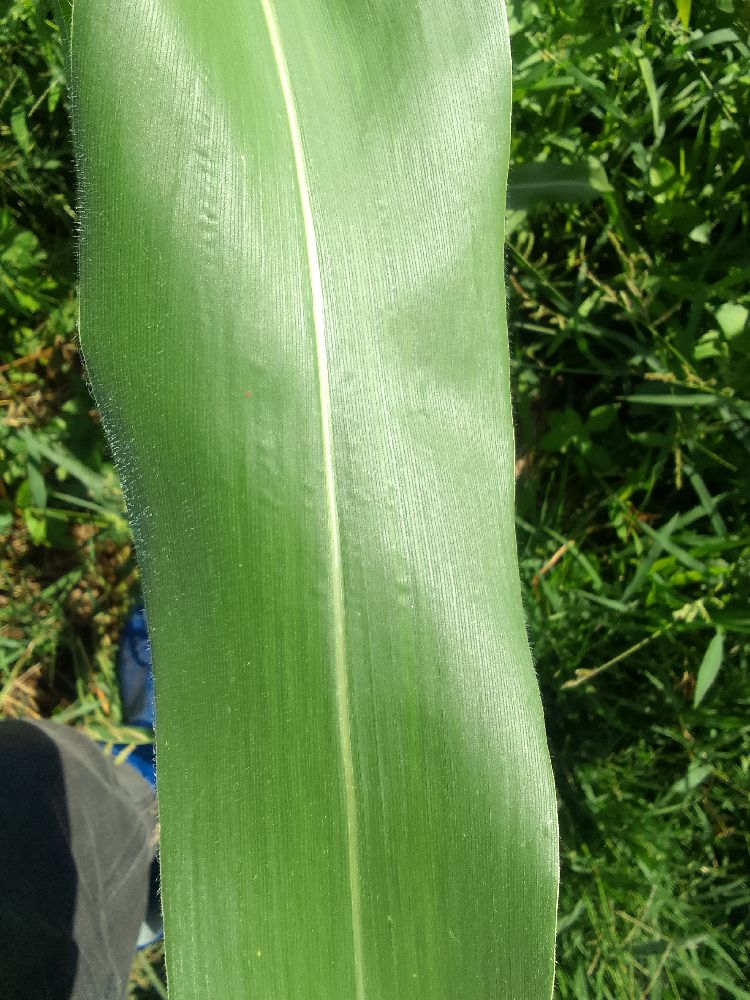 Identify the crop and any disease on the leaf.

maize, healthy
